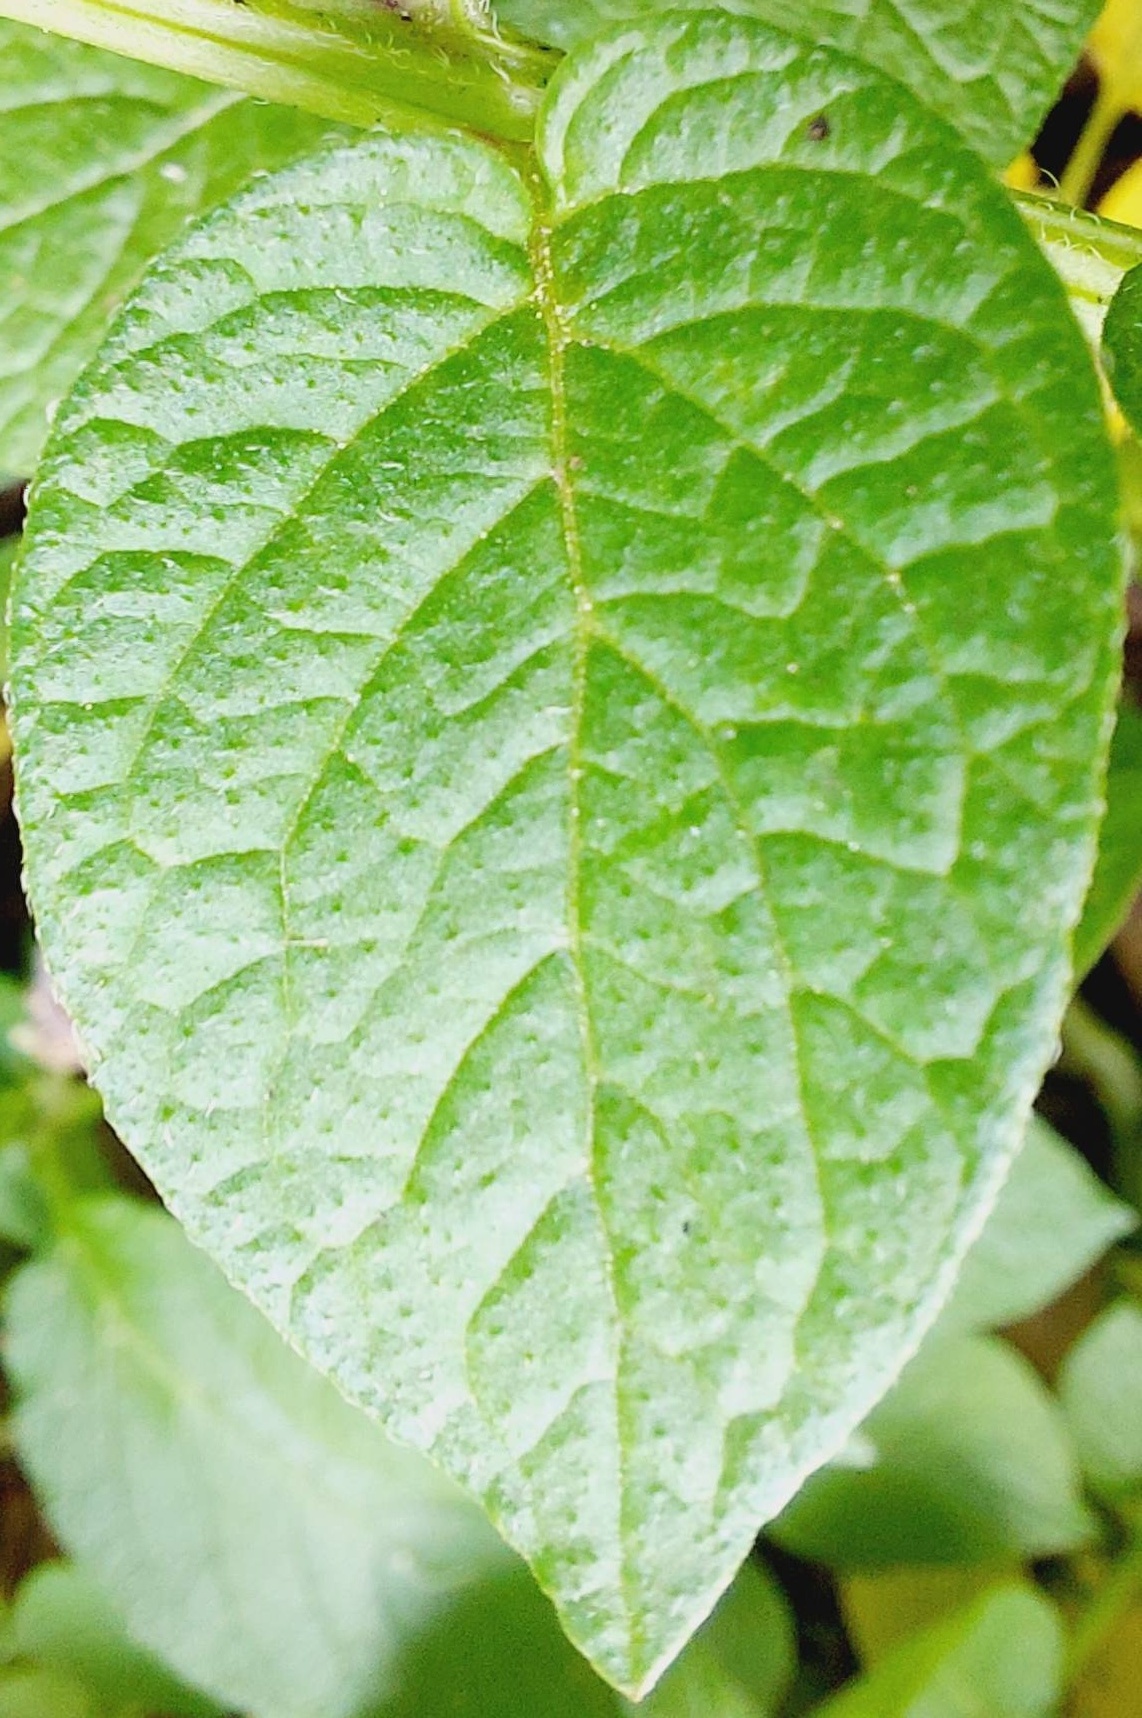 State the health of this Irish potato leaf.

healthy
